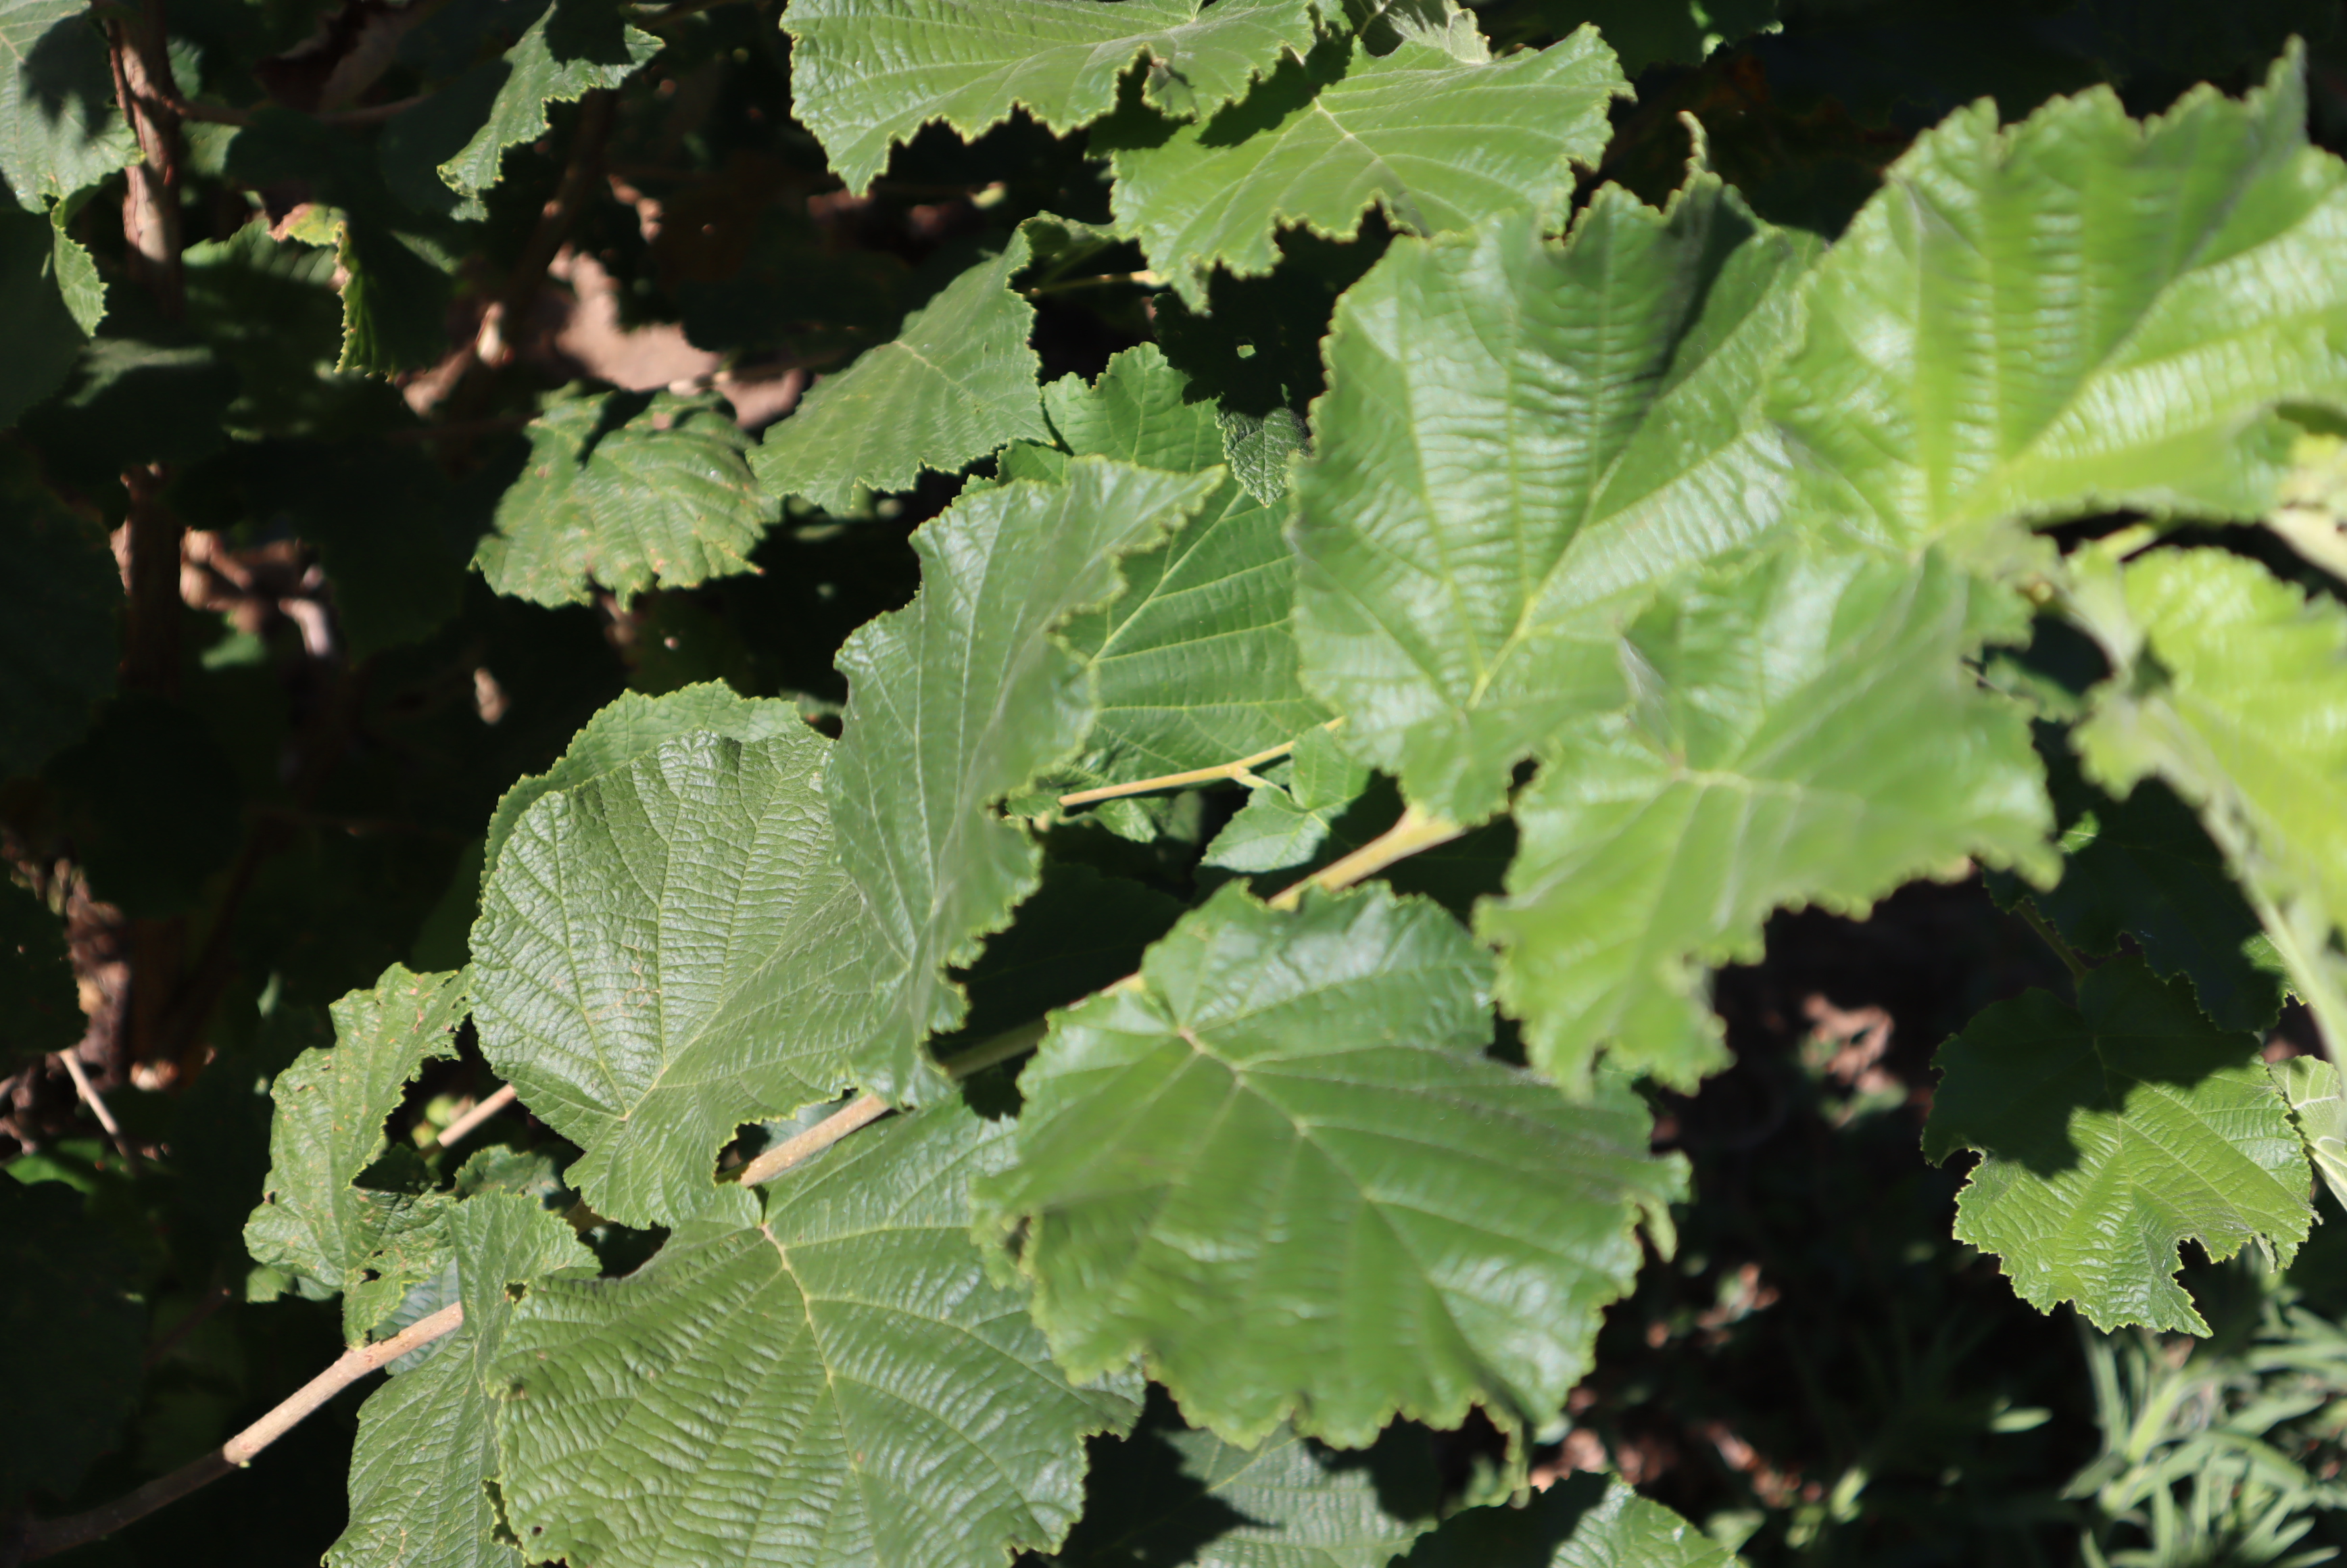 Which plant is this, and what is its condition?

hazel, healthy
